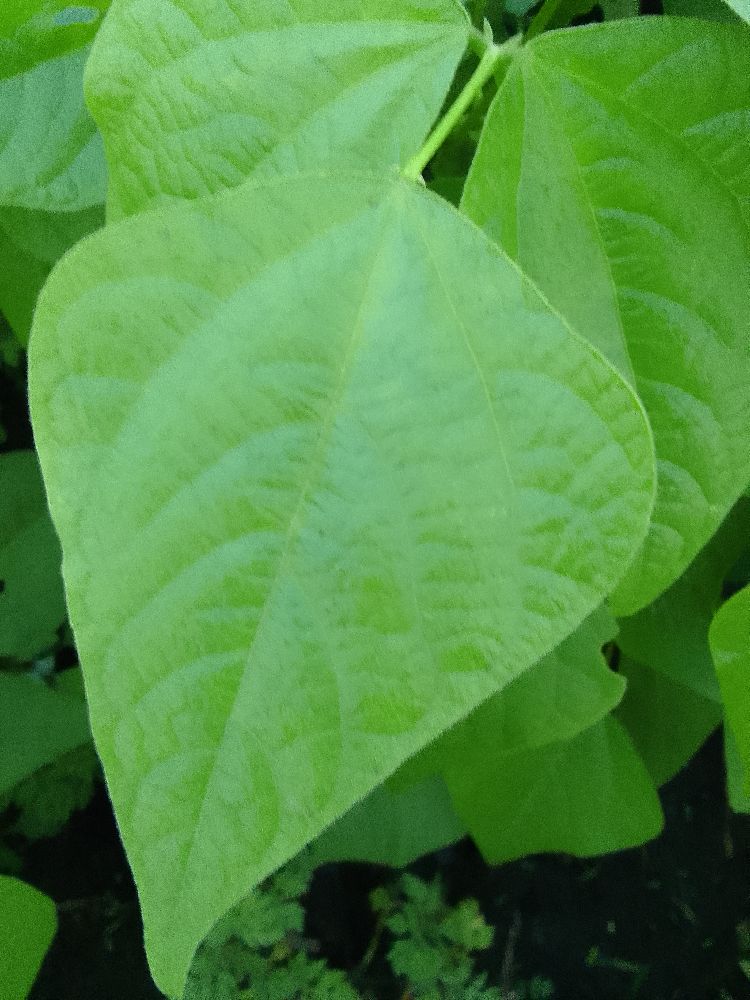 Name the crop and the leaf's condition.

common bean, healthy
